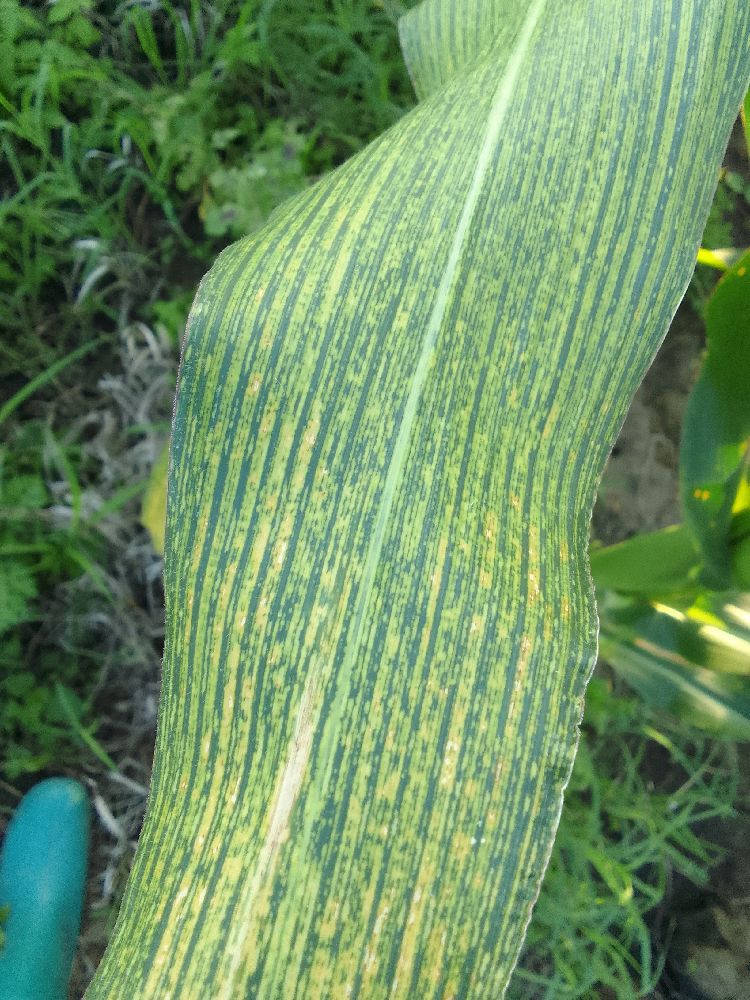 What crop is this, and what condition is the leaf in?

maize, maize streak virus
